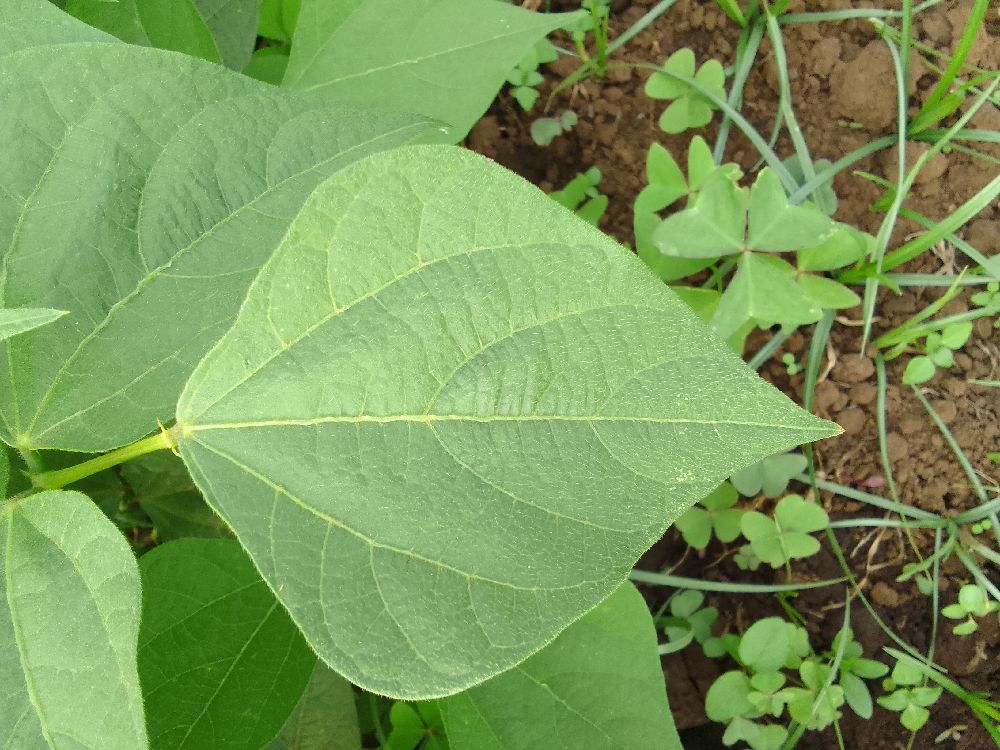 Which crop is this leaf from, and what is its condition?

common bean, healthy
